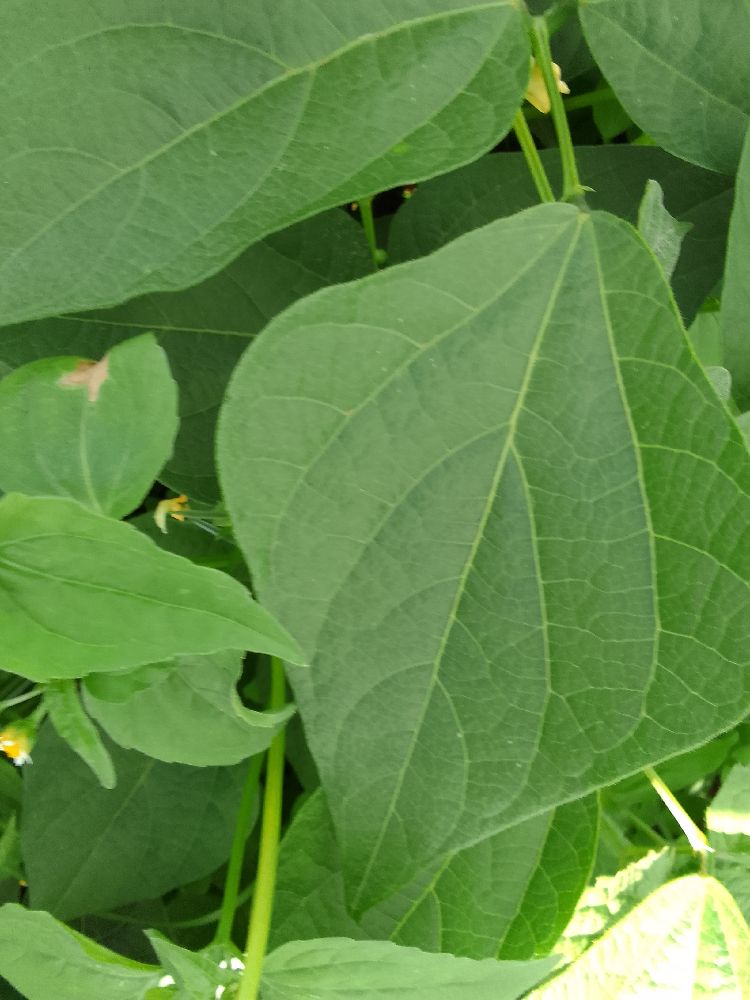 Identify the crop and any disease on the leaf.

common bean, healthy
